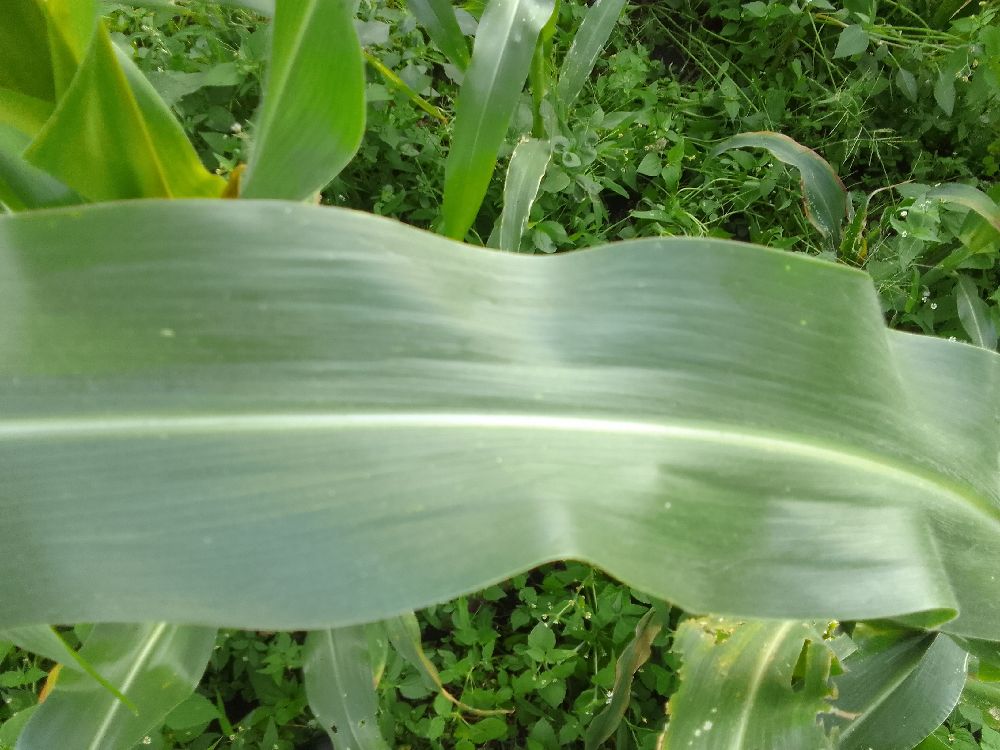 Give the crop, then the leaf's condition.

maize, healthy
